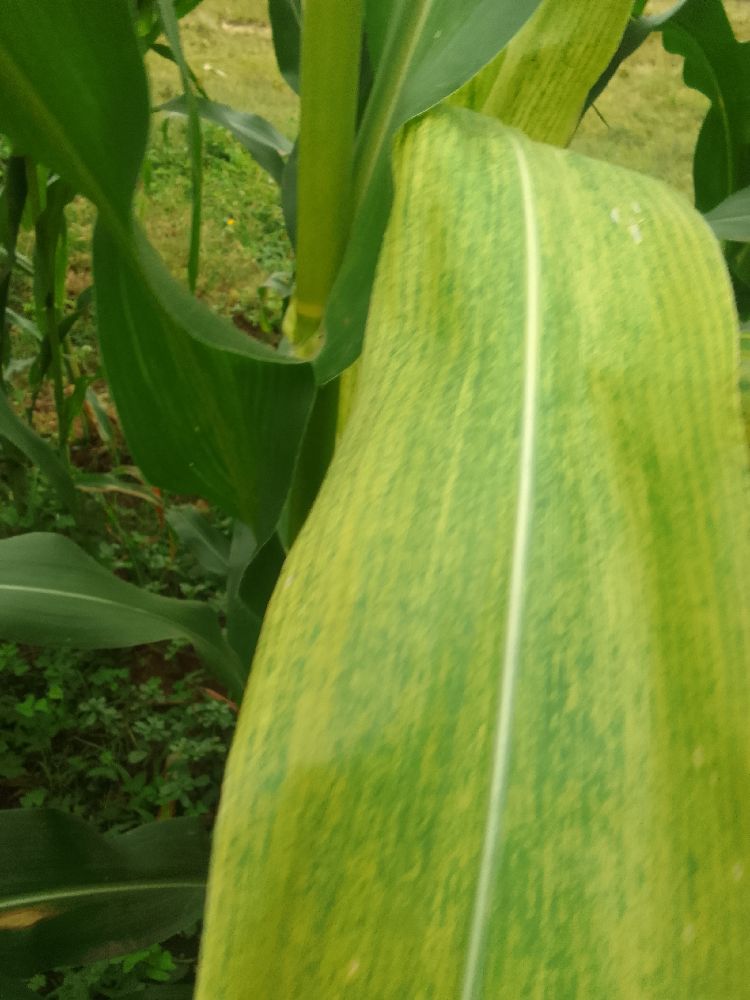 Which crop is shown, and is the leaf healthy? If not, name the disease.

maize, maize lethal necrosis
